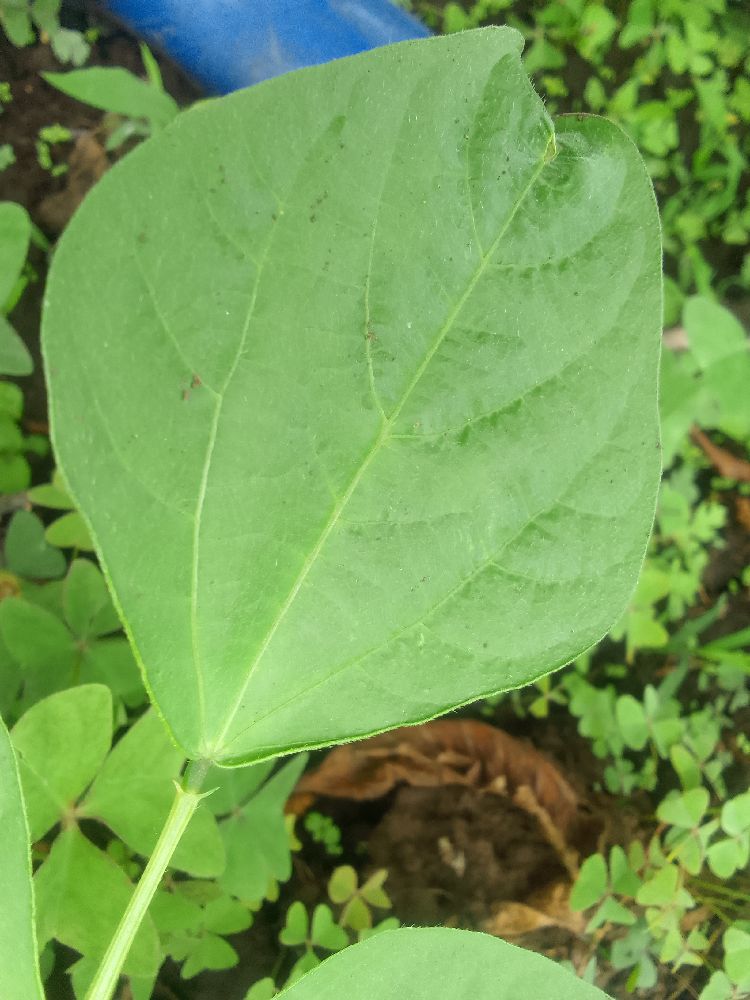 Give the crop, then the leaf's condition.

common bean, healthy
